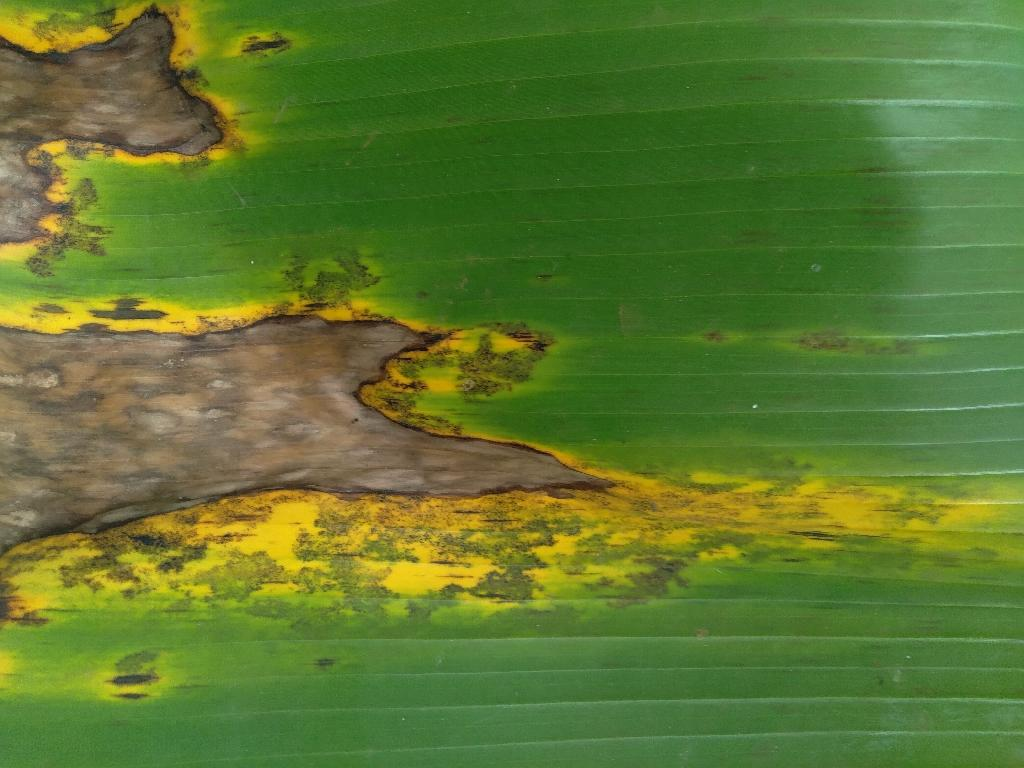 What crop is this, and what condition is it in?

banana, black sigatoka
